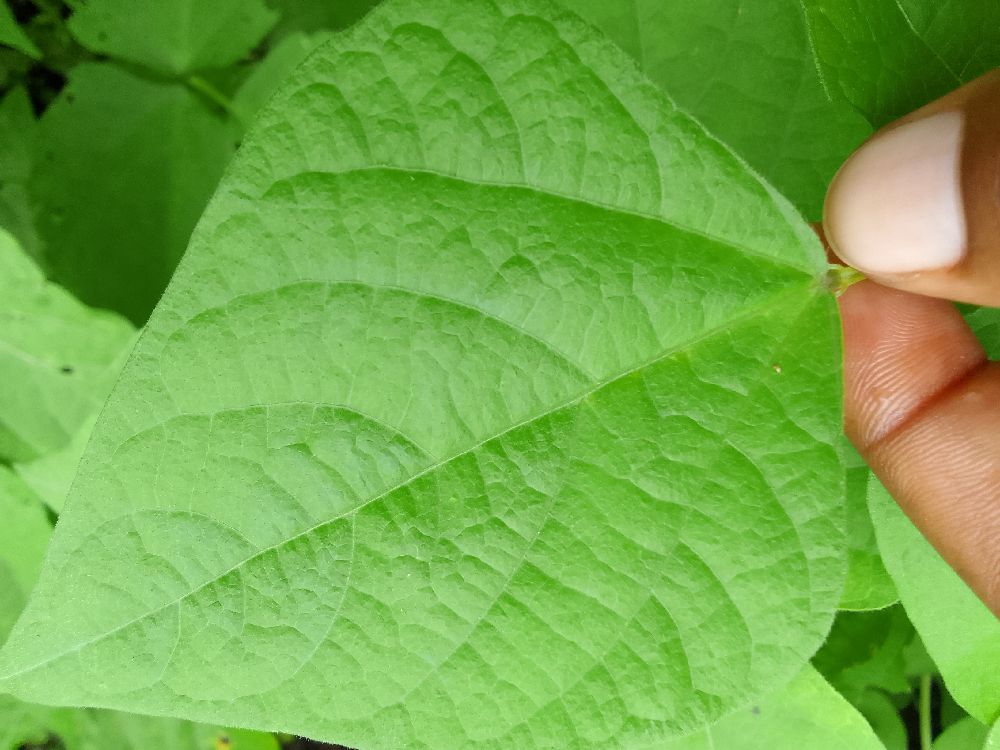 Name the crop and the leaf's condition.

common bean, healthy
